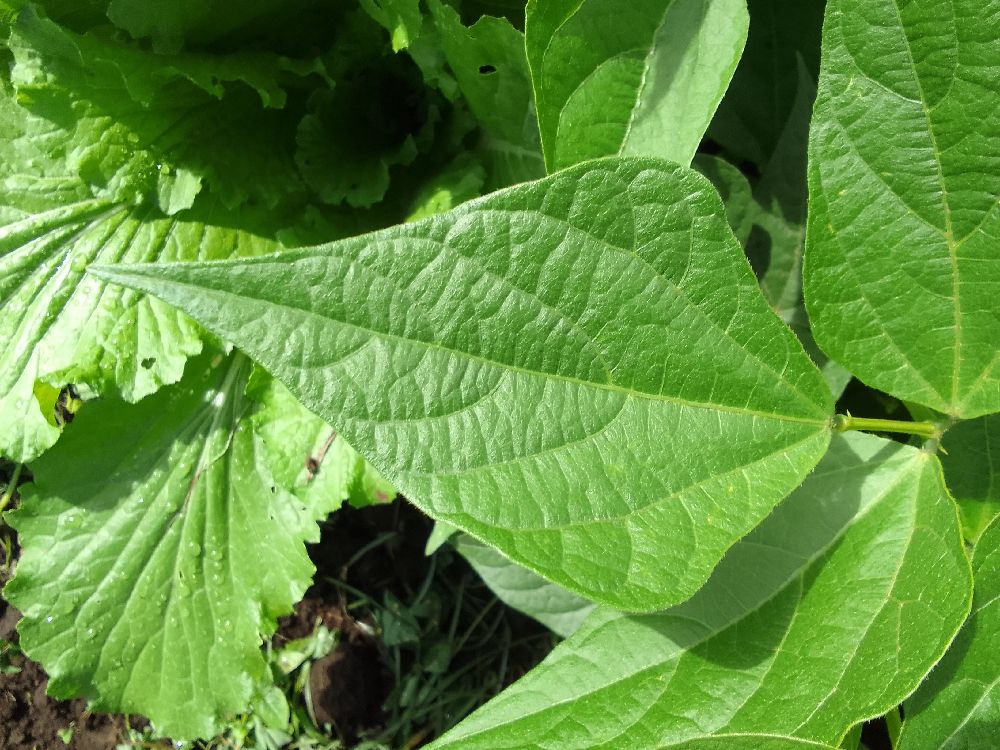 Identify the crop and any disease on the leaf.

common bean, healthy
